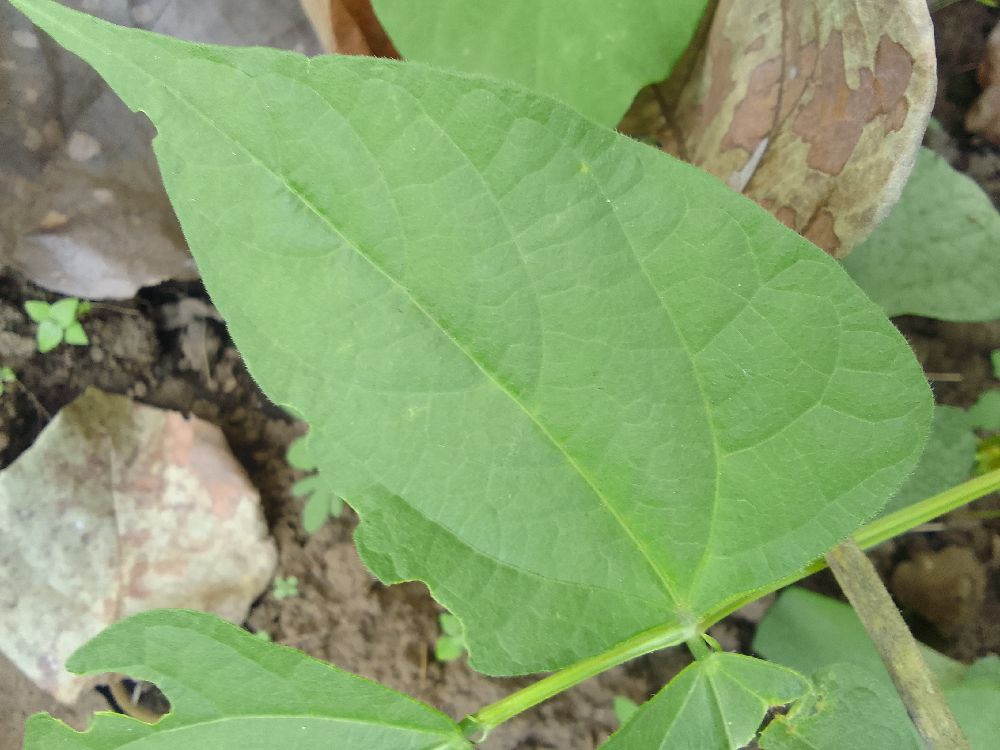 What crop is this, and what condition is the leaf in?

common bean, healthy
